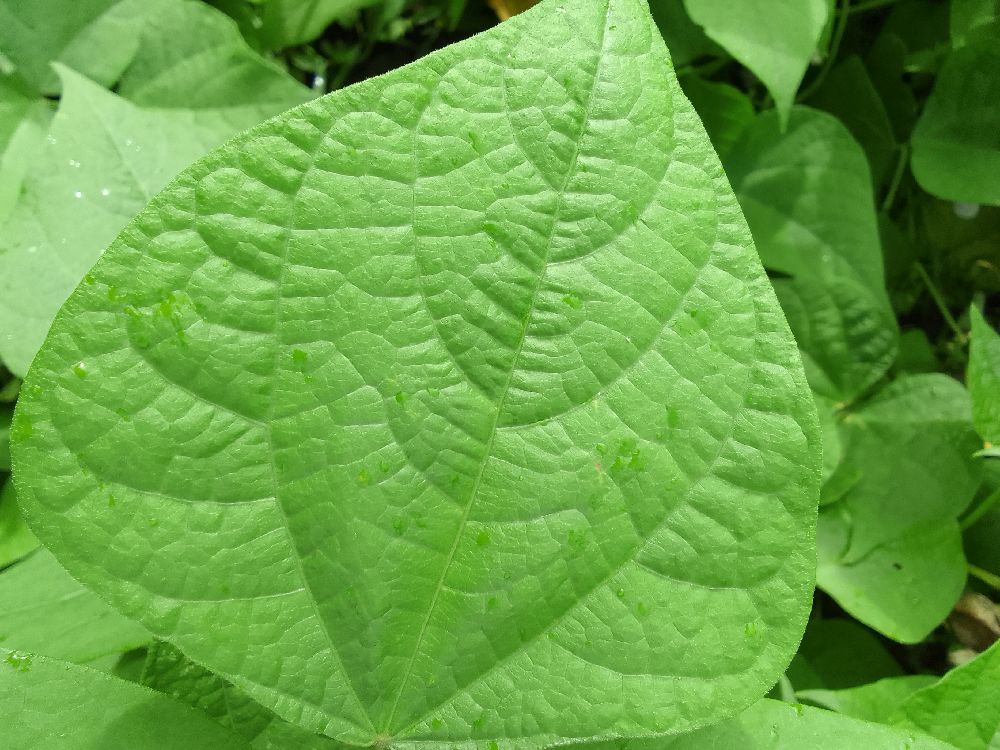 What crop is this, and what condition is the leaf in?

common bean, healthy
